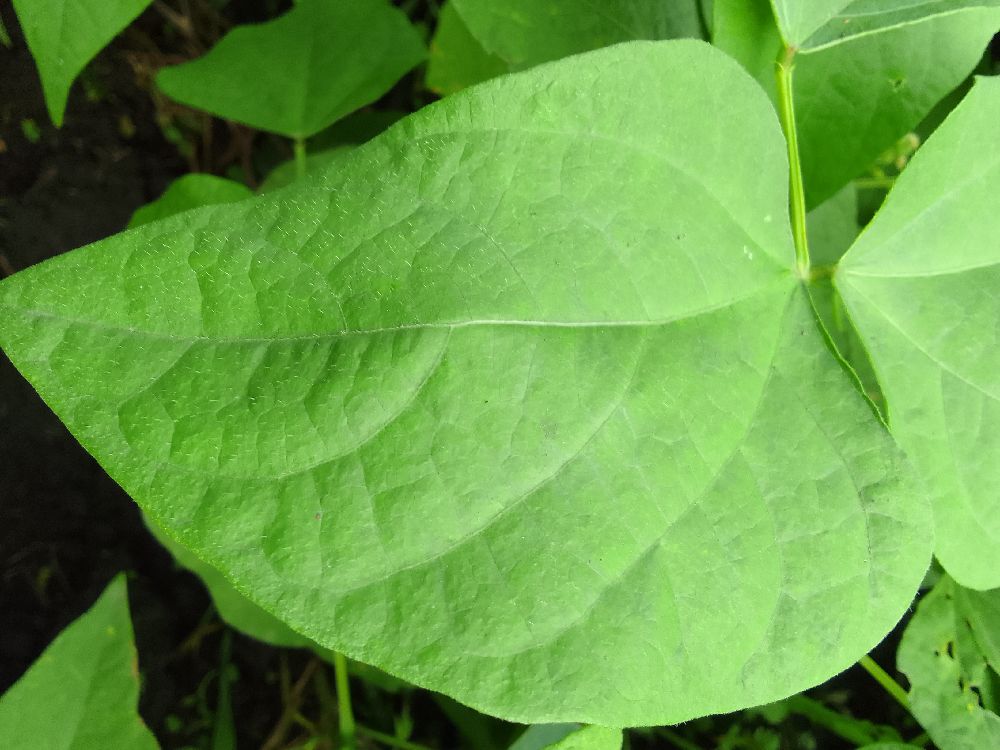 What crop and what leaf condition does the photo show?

common bean, healthy
